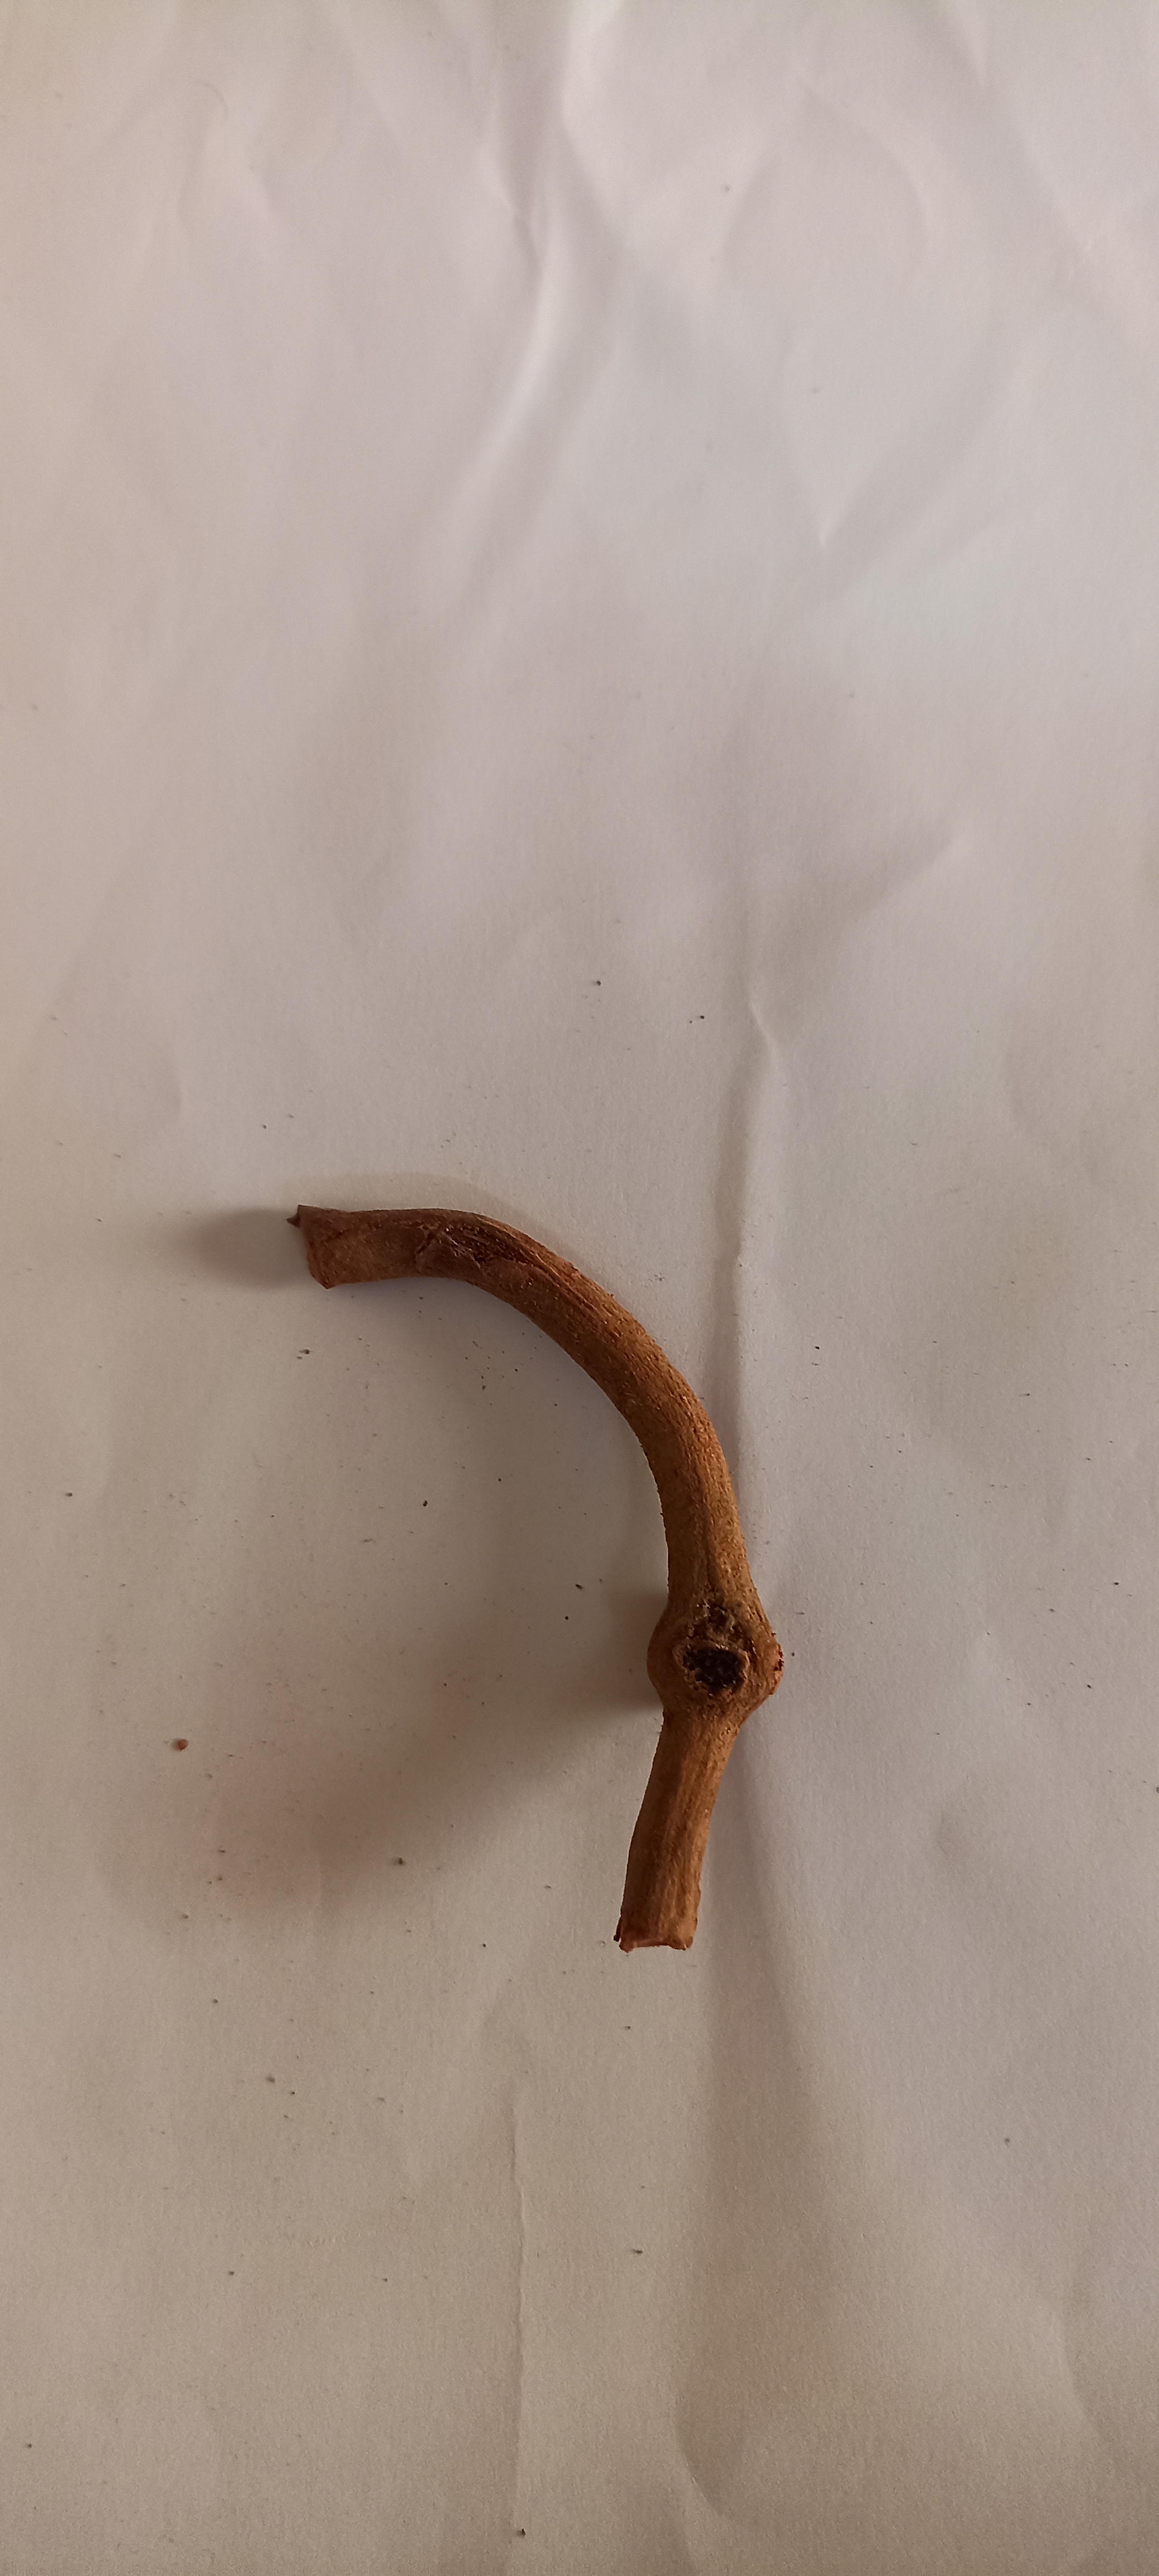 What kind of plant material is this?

manjistha
